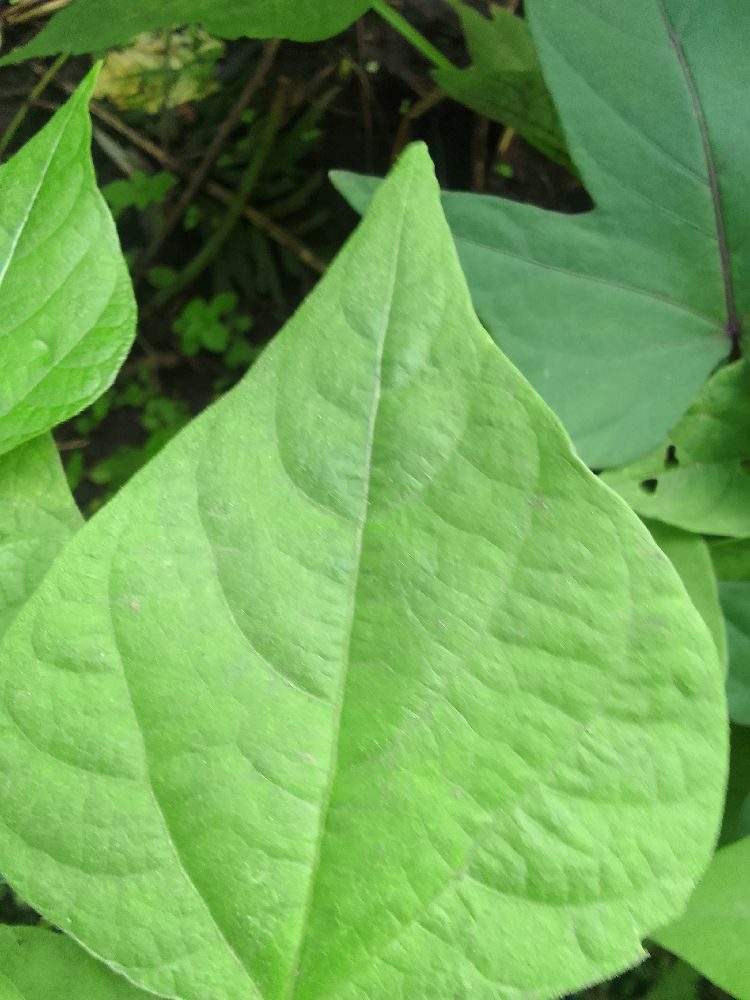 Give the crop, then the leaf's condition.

common bean, healthy
